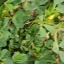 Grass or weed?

unstructured weed
